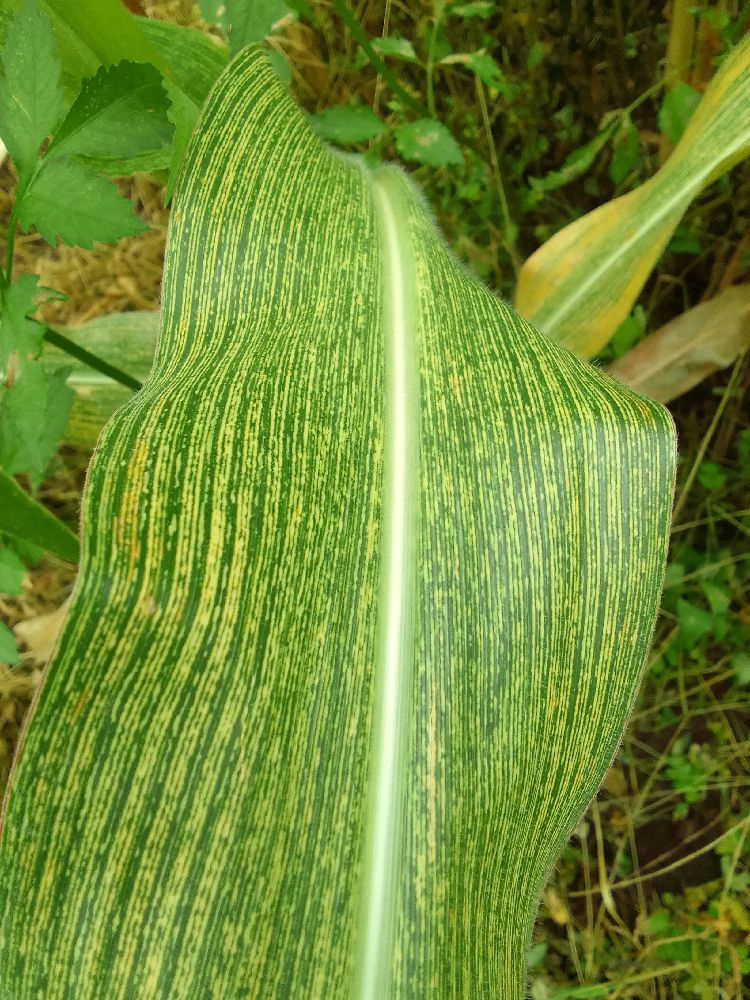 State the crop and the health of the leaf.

maize, maize streak virus
